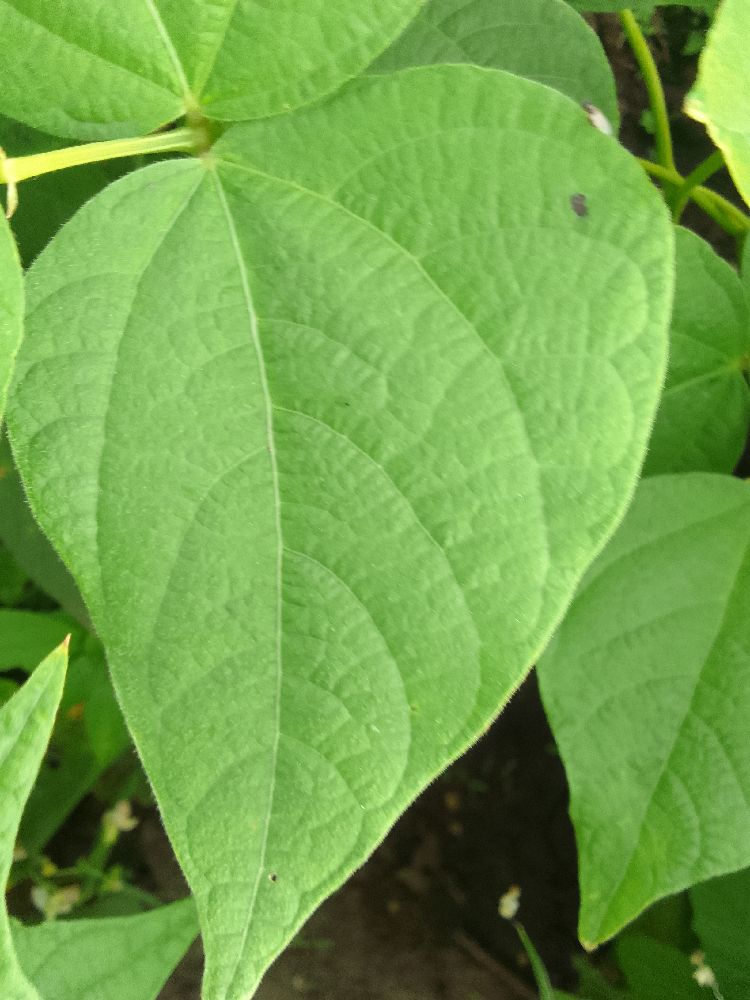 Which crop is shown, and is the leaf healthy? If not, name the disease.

common bean, healthy
